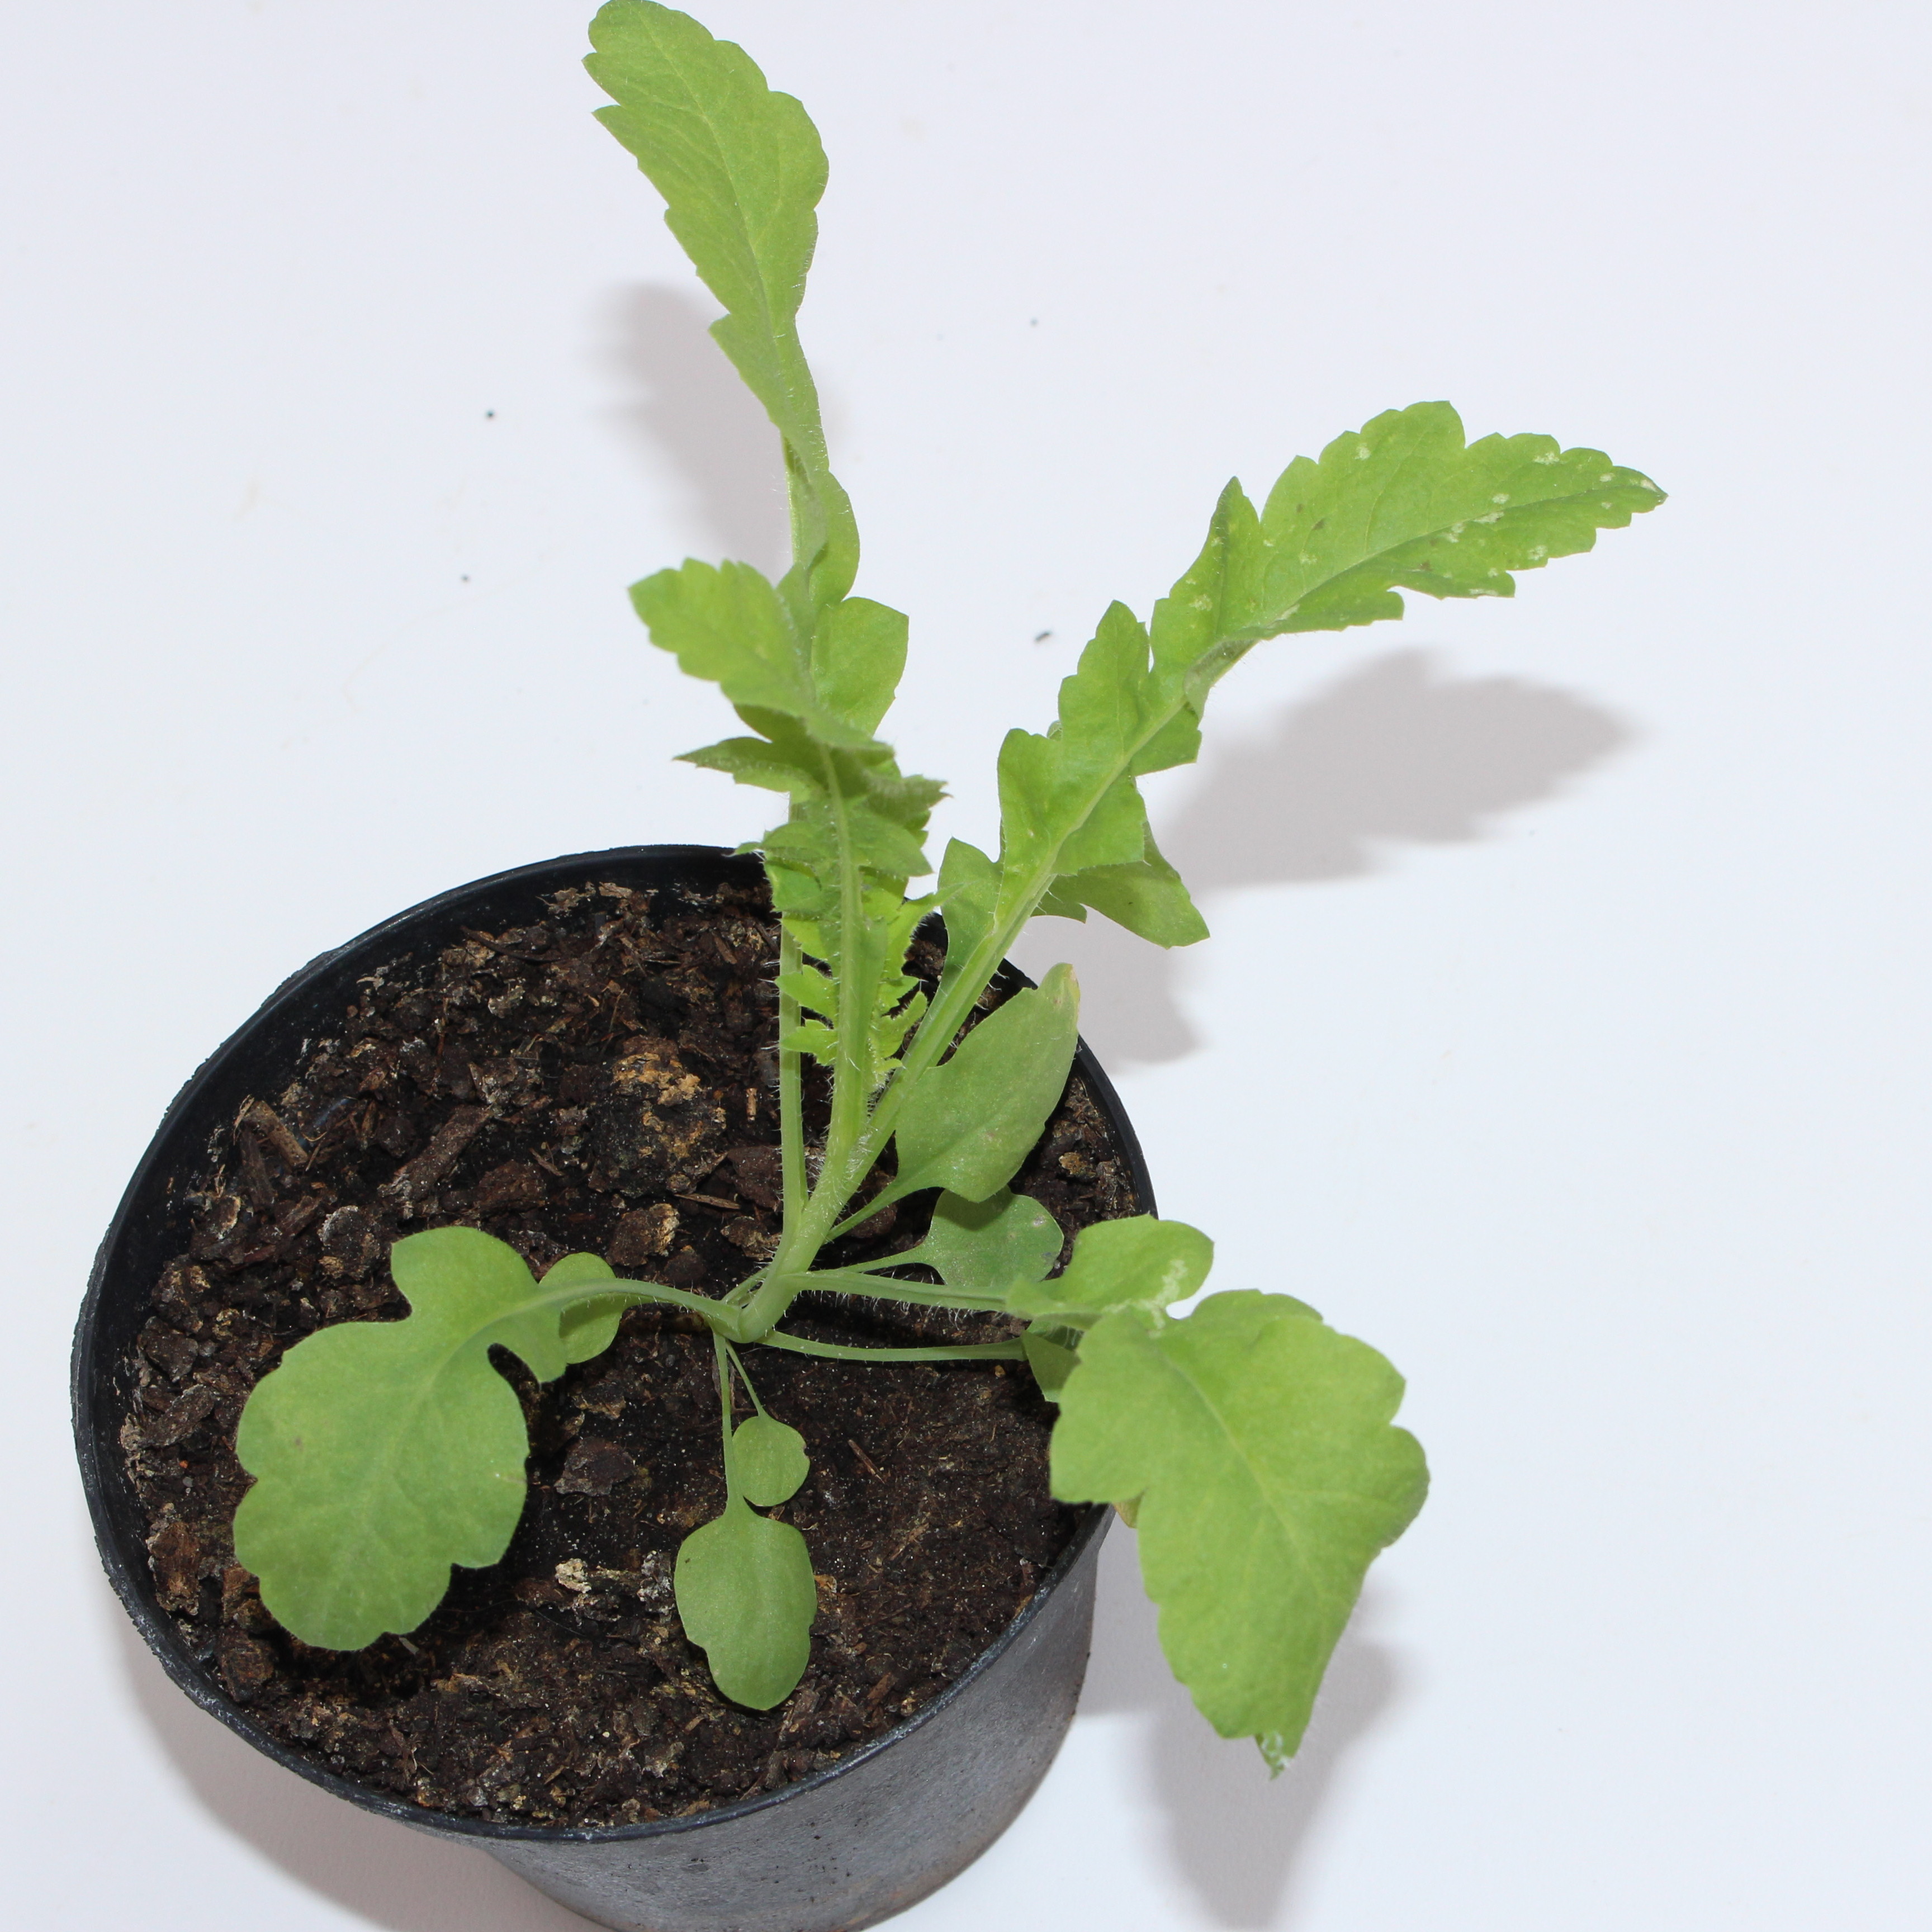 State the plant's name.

Papaver rhoeas
